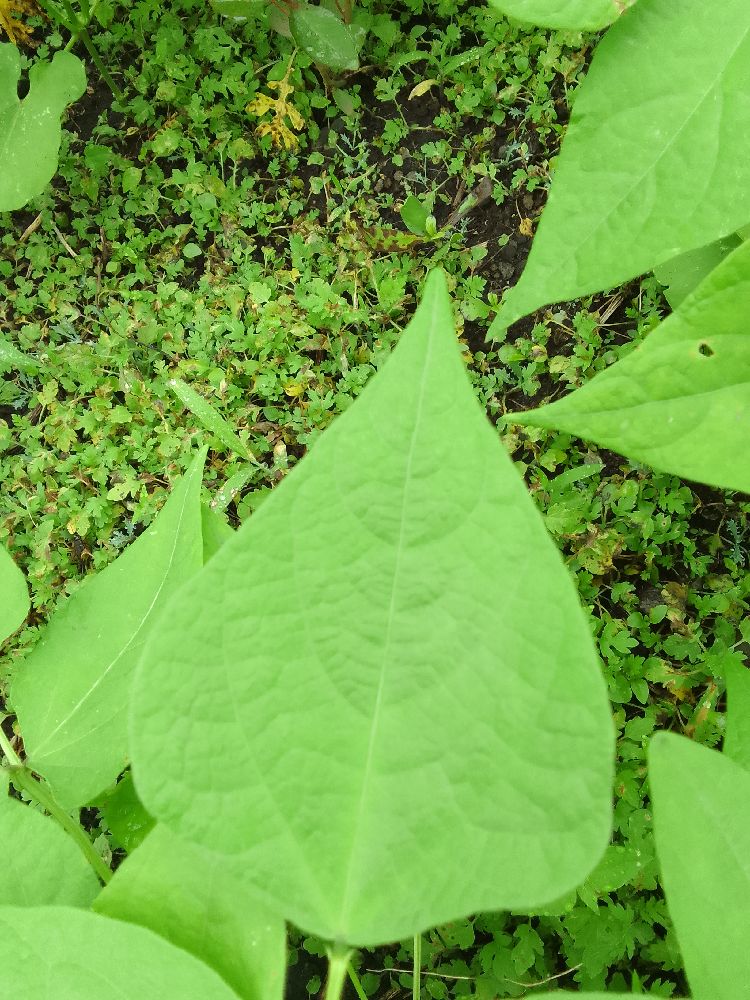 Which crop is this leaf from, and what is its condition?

common bean, healthy
